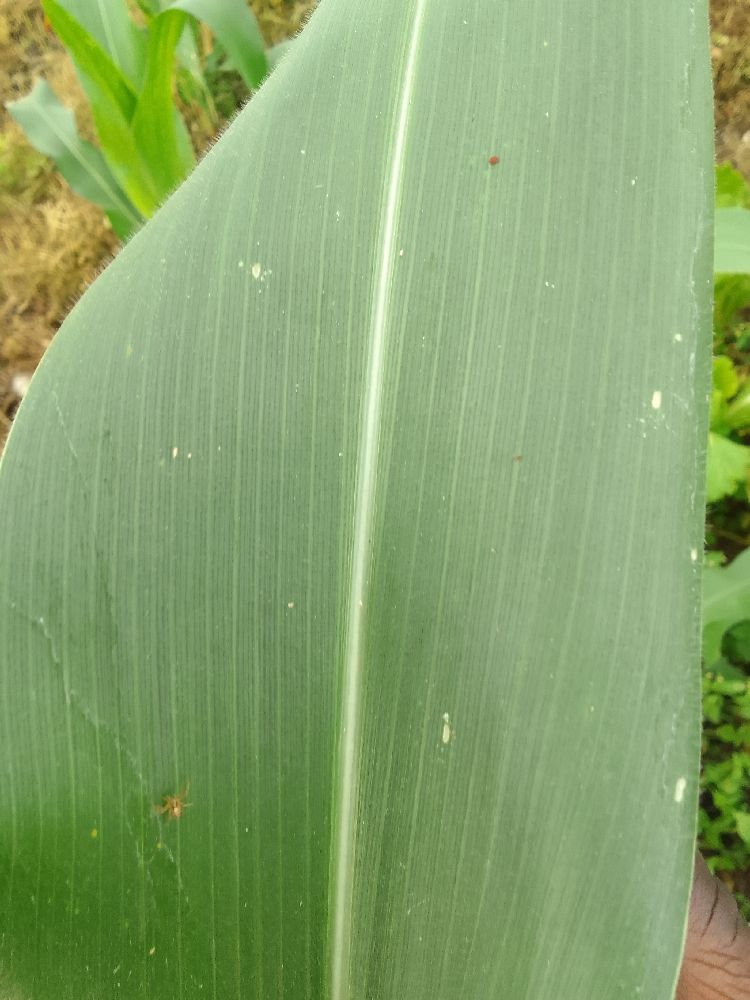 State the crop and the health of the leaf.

maize, healthy
